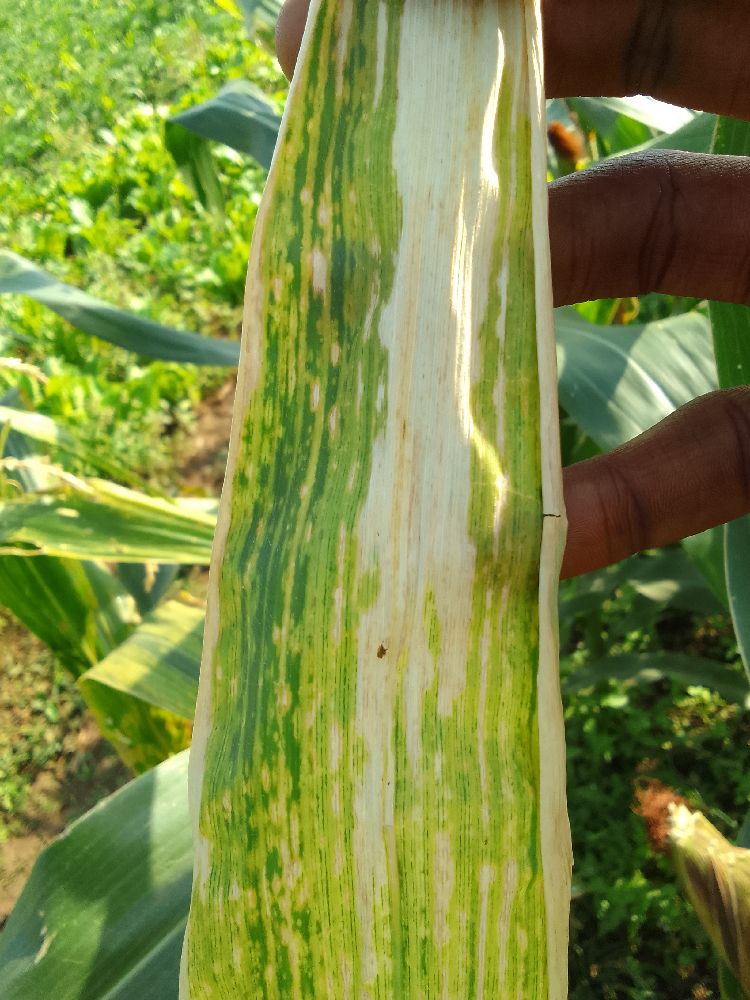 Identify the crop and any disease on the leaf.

maize, maize lethal necrosis
